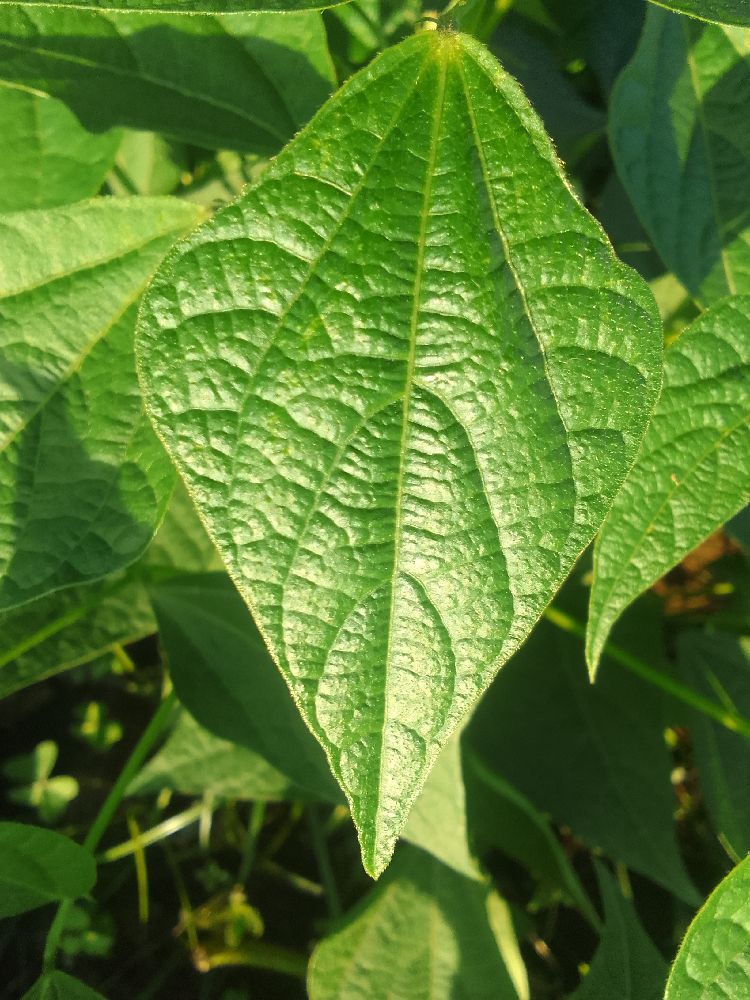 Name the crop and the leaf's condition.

common bean, healthy
